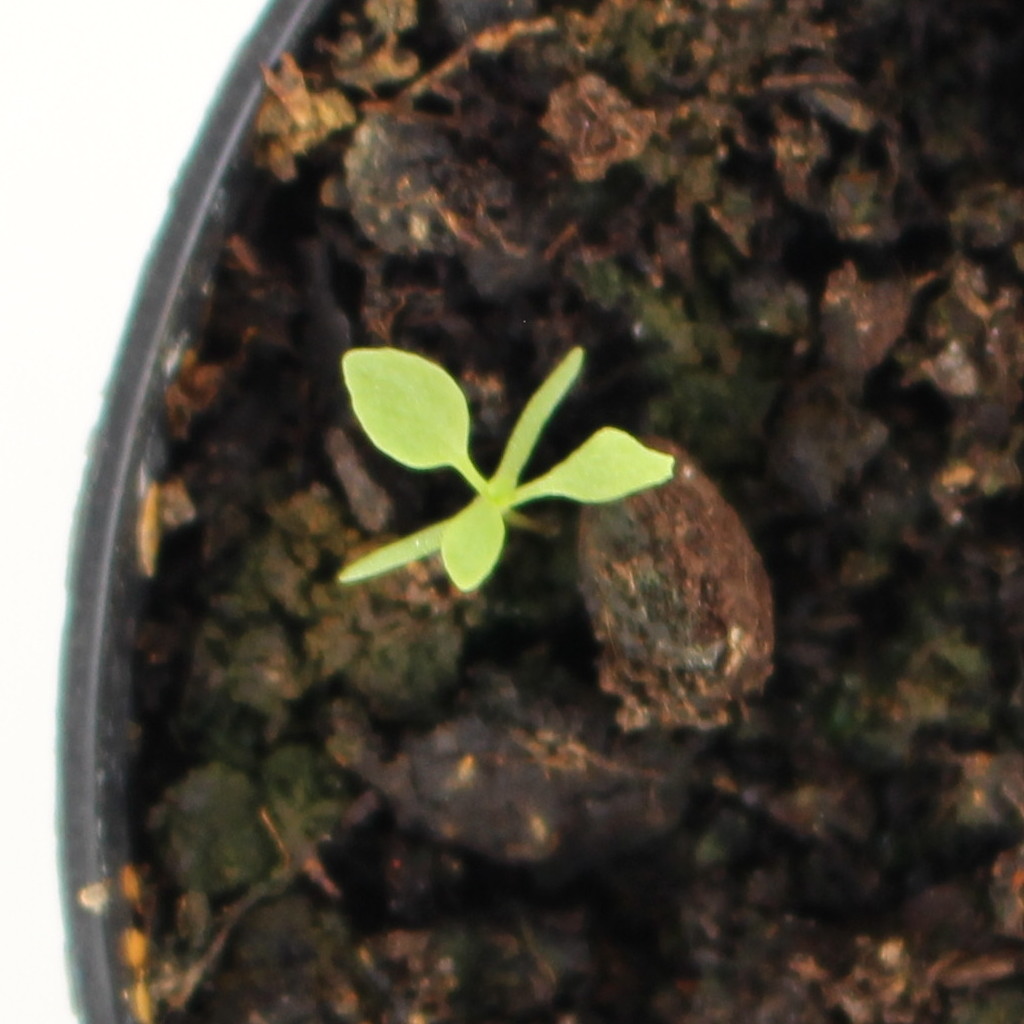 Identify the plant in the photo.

Papaver rhoeas
